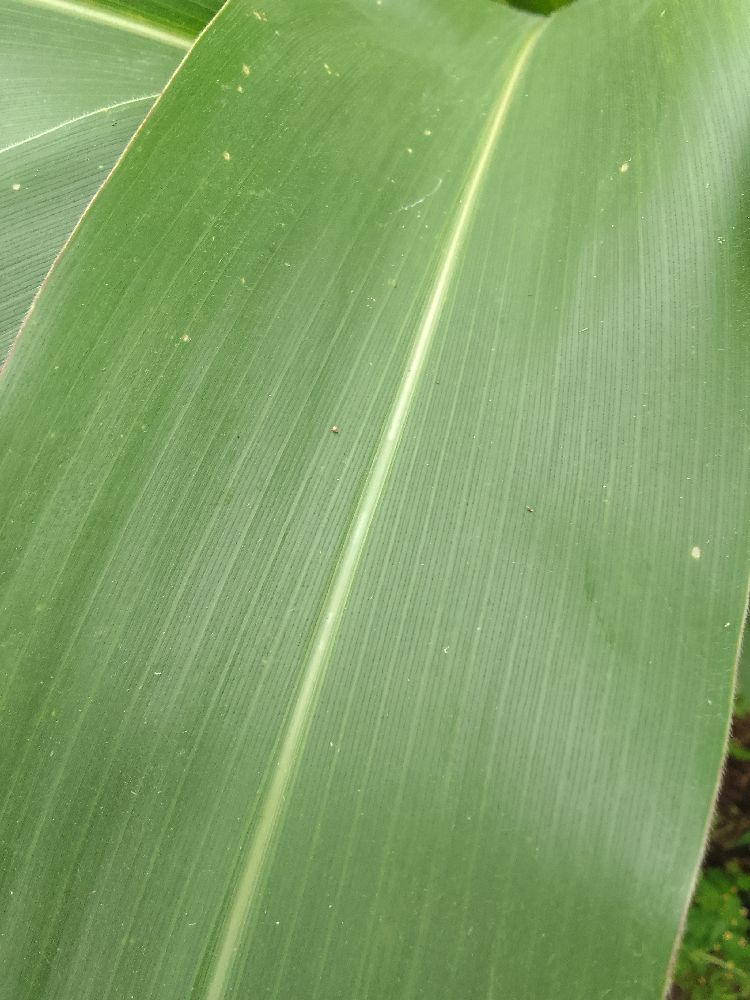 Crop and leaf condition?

maize, healthy
